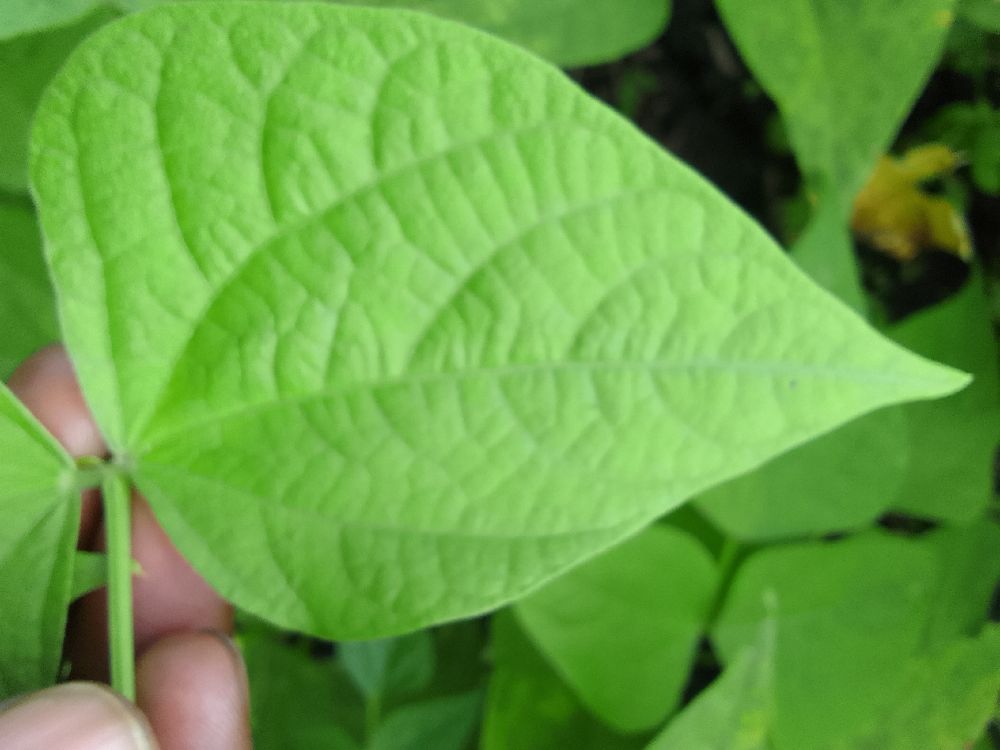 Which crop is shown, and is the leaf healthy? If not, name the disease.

common bean, healthy
